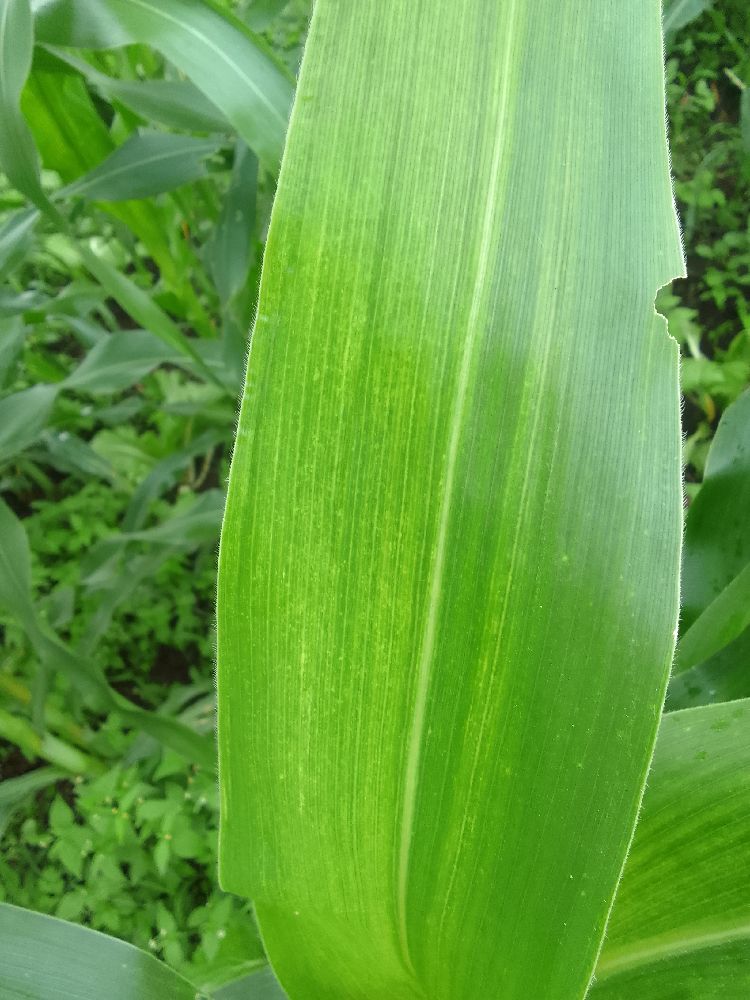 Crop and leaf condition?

maize, maize lethal necrosis
